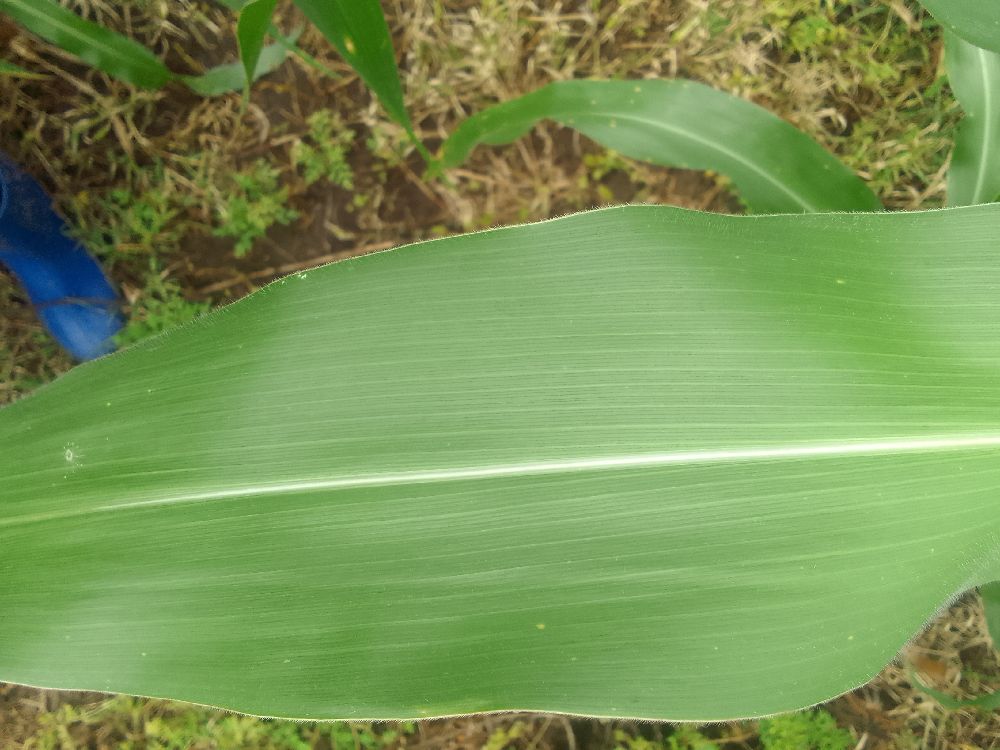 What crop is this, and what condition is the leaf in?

maize, healthy
